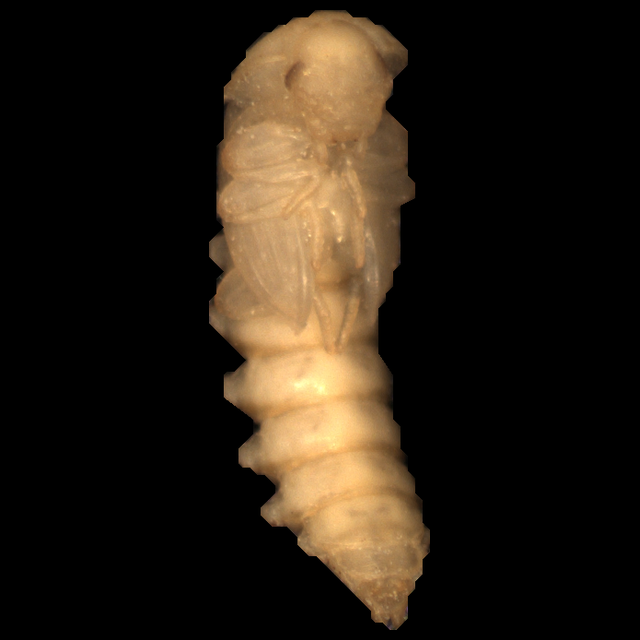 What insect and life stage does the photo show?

mealworm pupa
